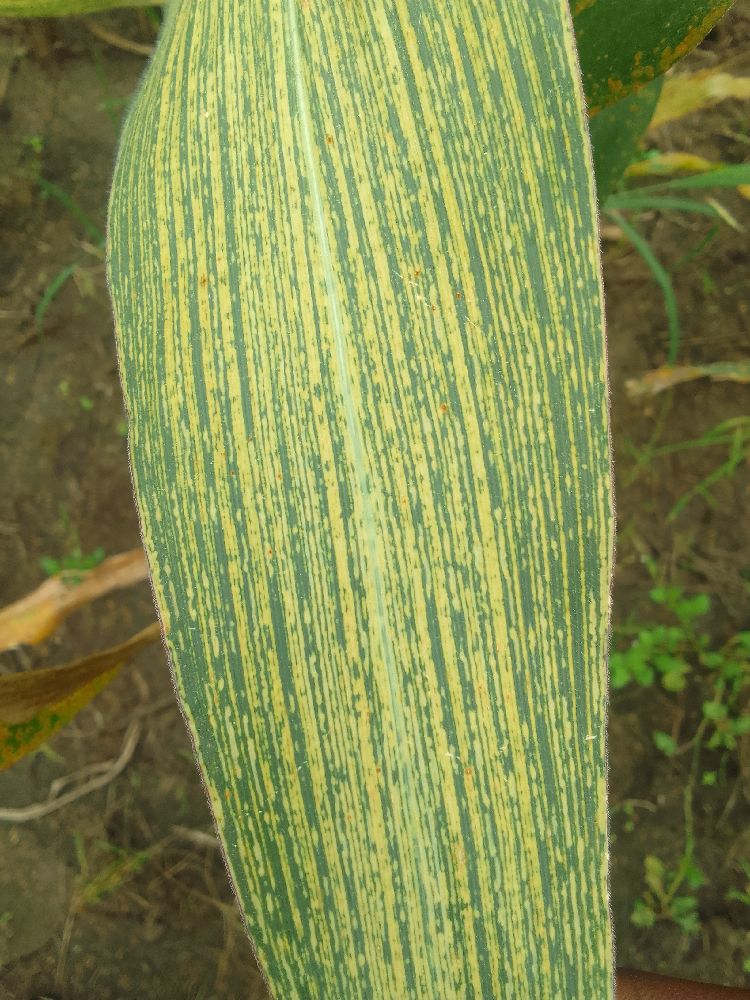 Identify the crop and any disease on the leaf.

maize, maize streak virus
